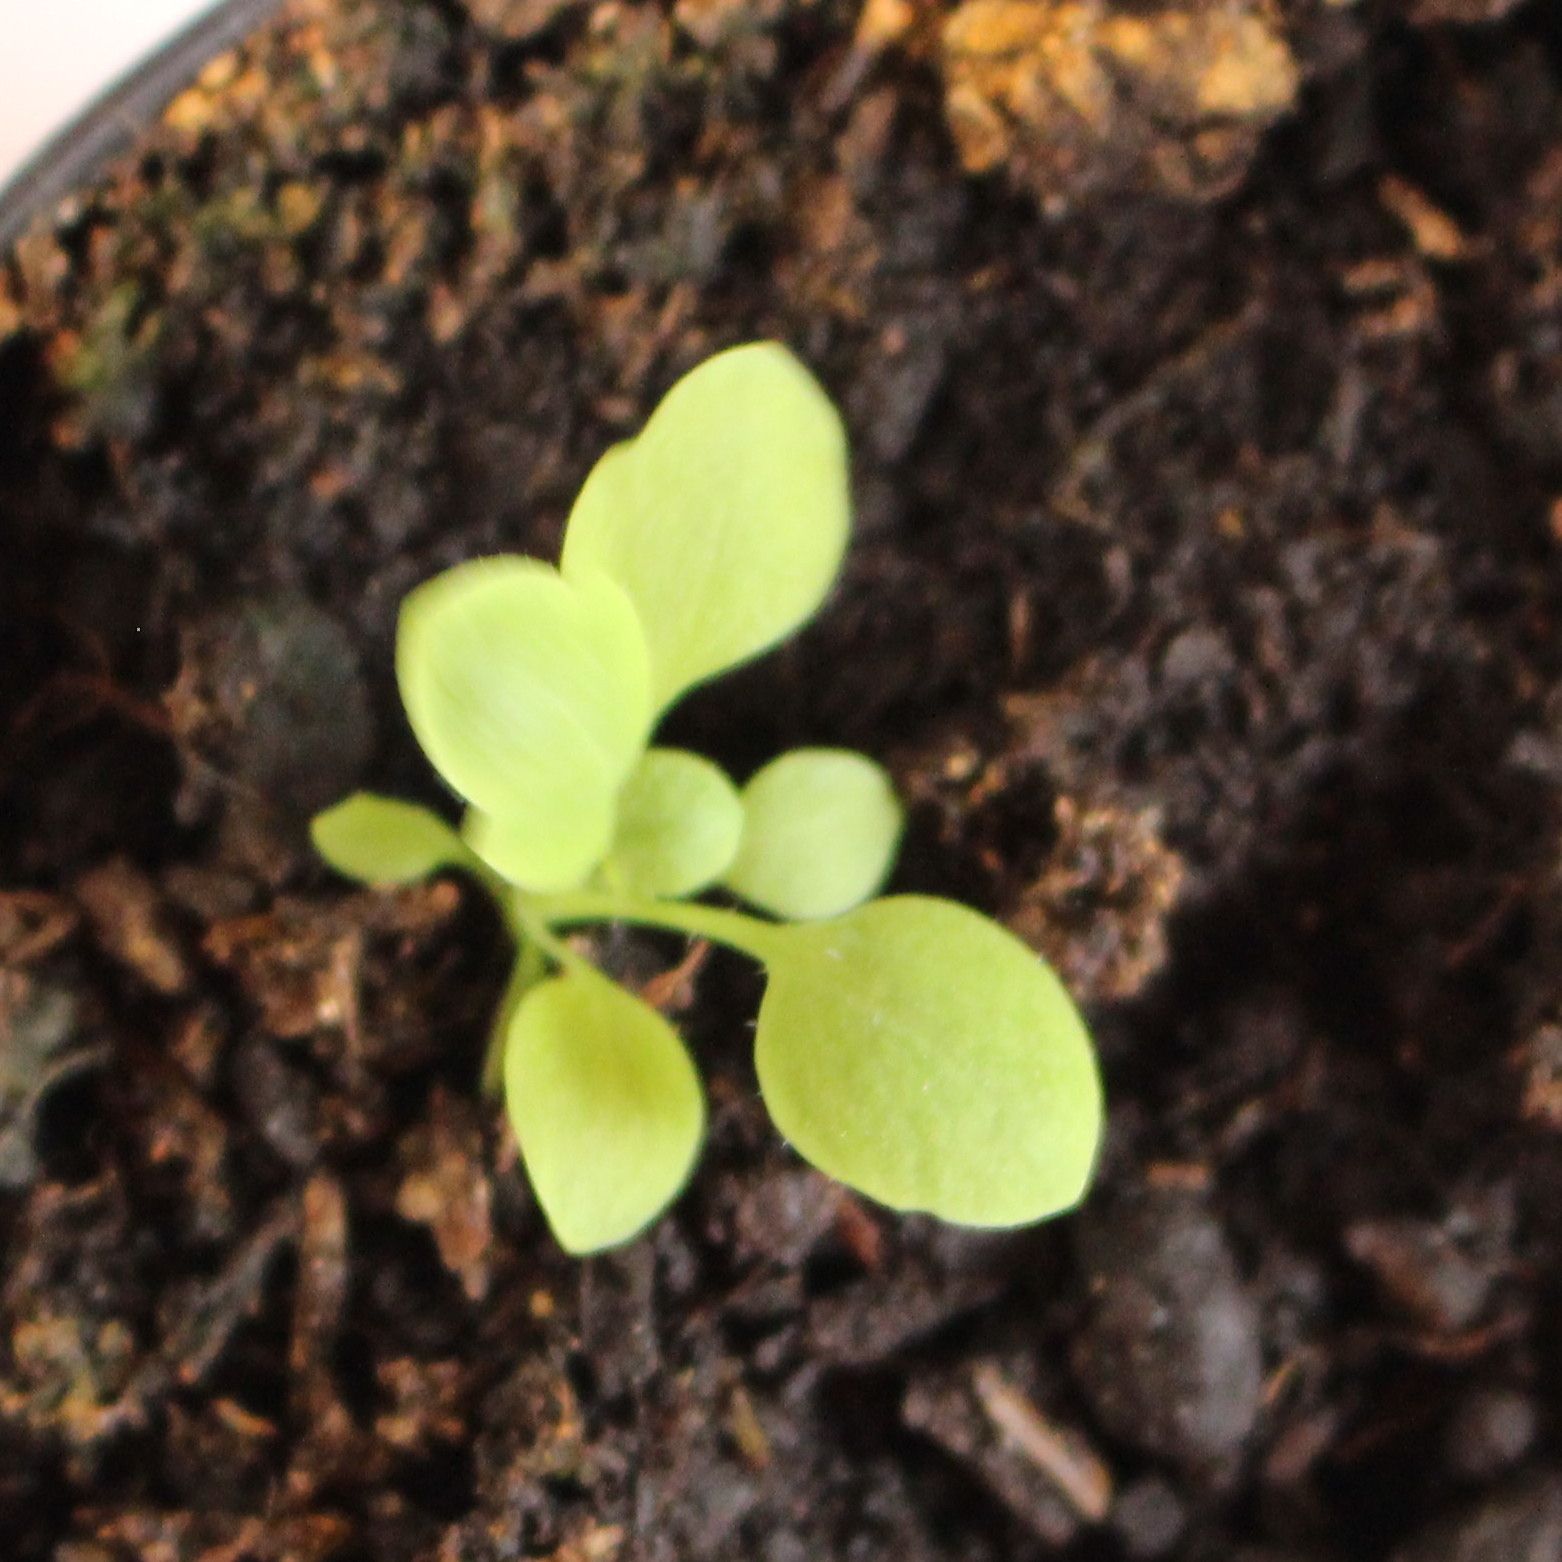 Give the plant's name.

Papaver rhoeas
